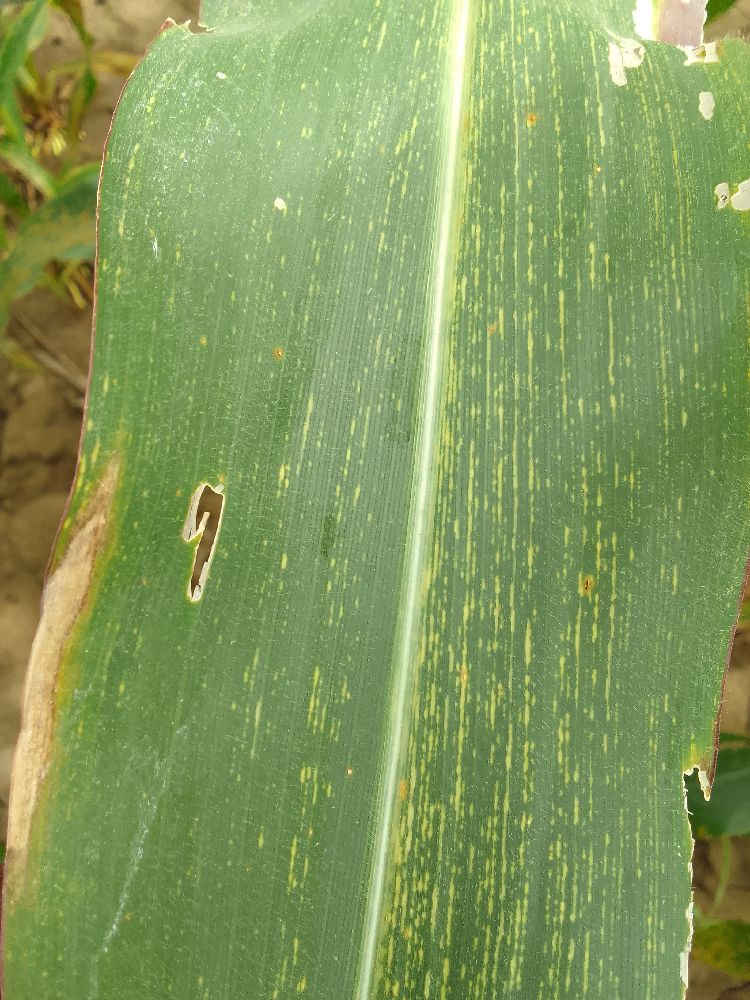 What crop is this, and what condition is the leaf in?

maize, maize streak virus
